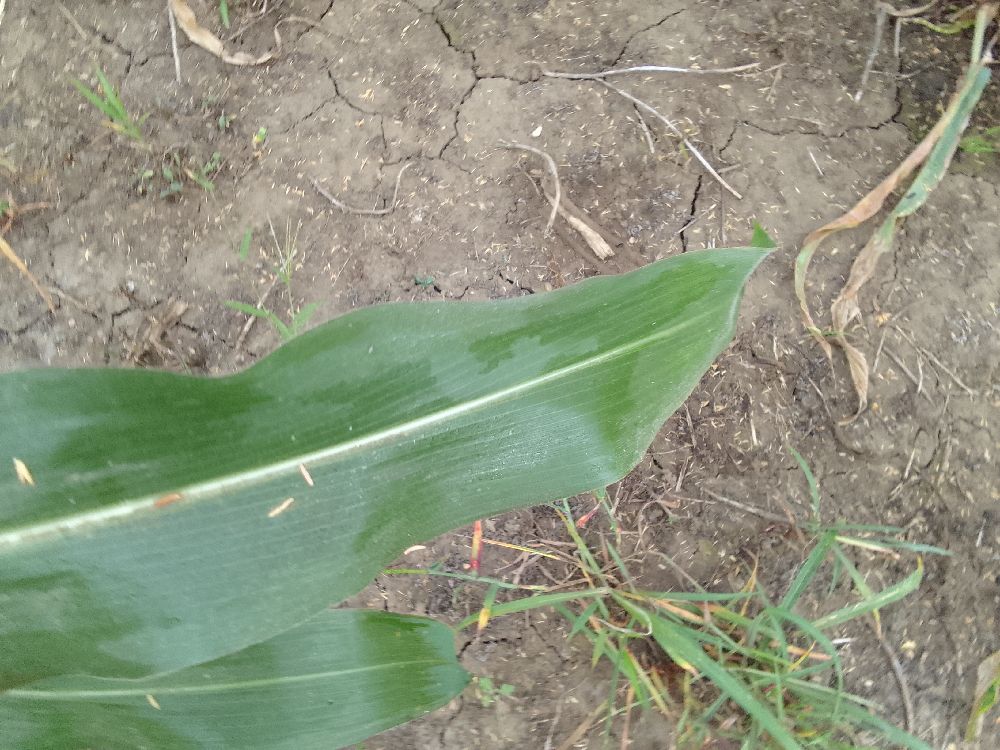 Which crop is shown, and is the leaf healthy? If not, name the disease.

maize, healthy
